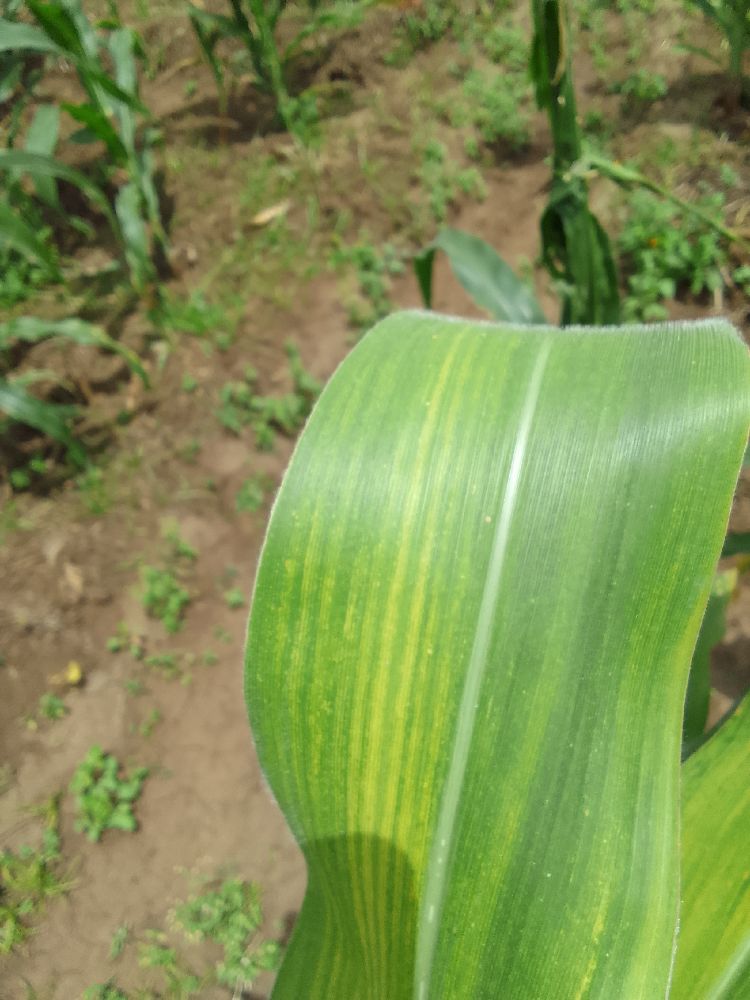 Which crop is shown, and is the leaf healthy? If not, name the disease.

maize, maize lethal necrosis
